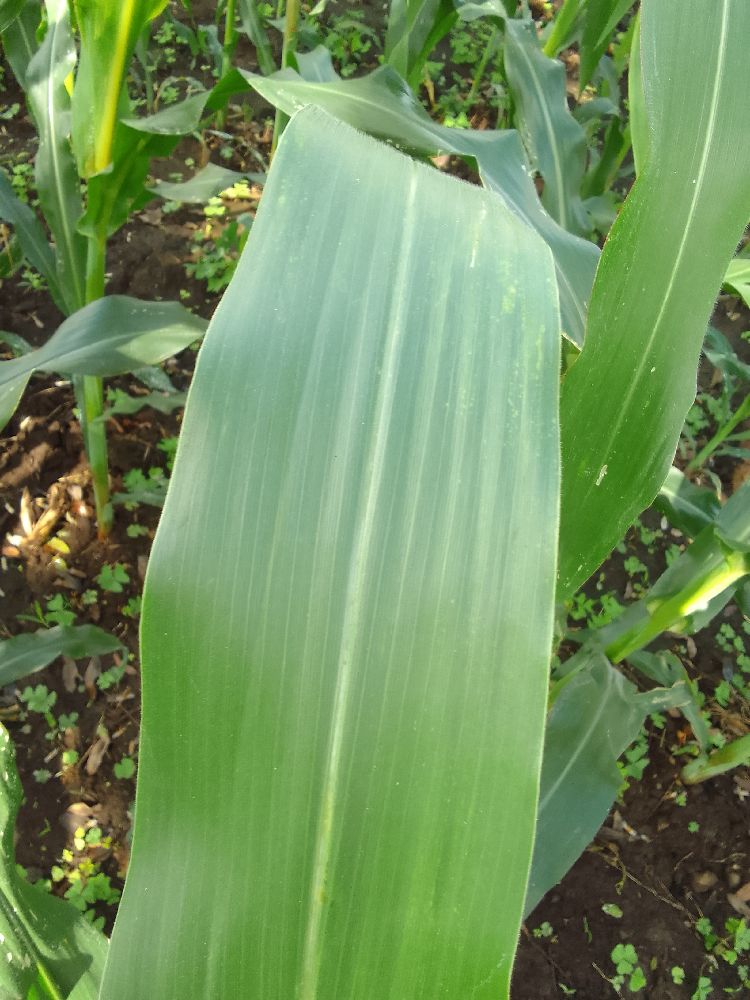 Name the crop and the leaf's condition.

maize, healthy
